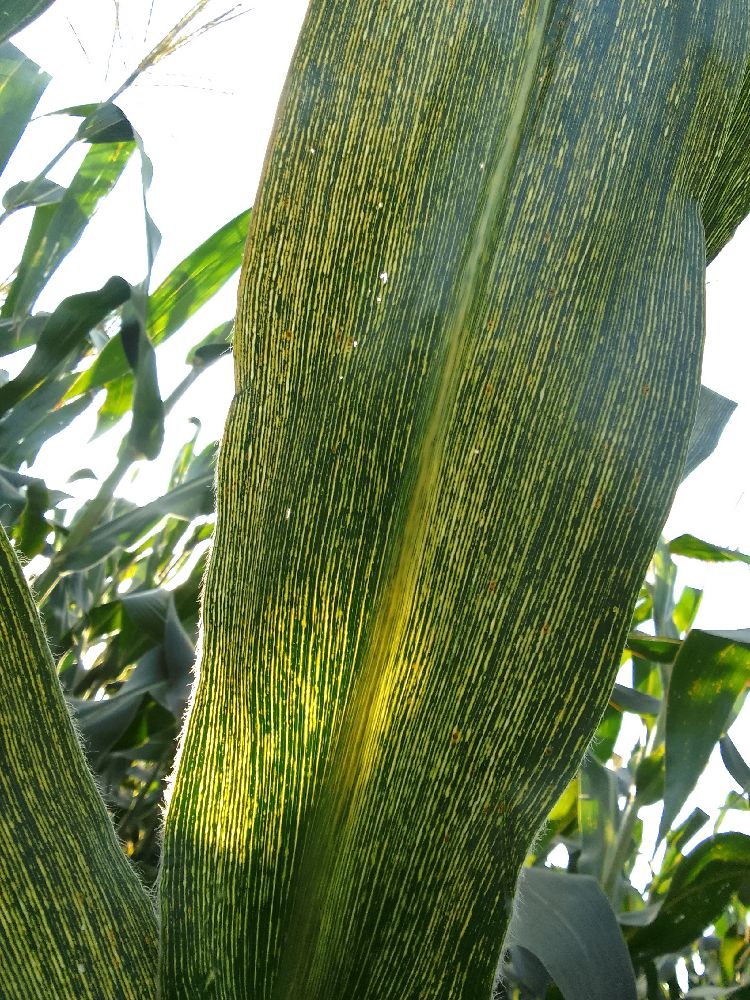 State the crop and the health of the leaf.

maize, maize streak virus
